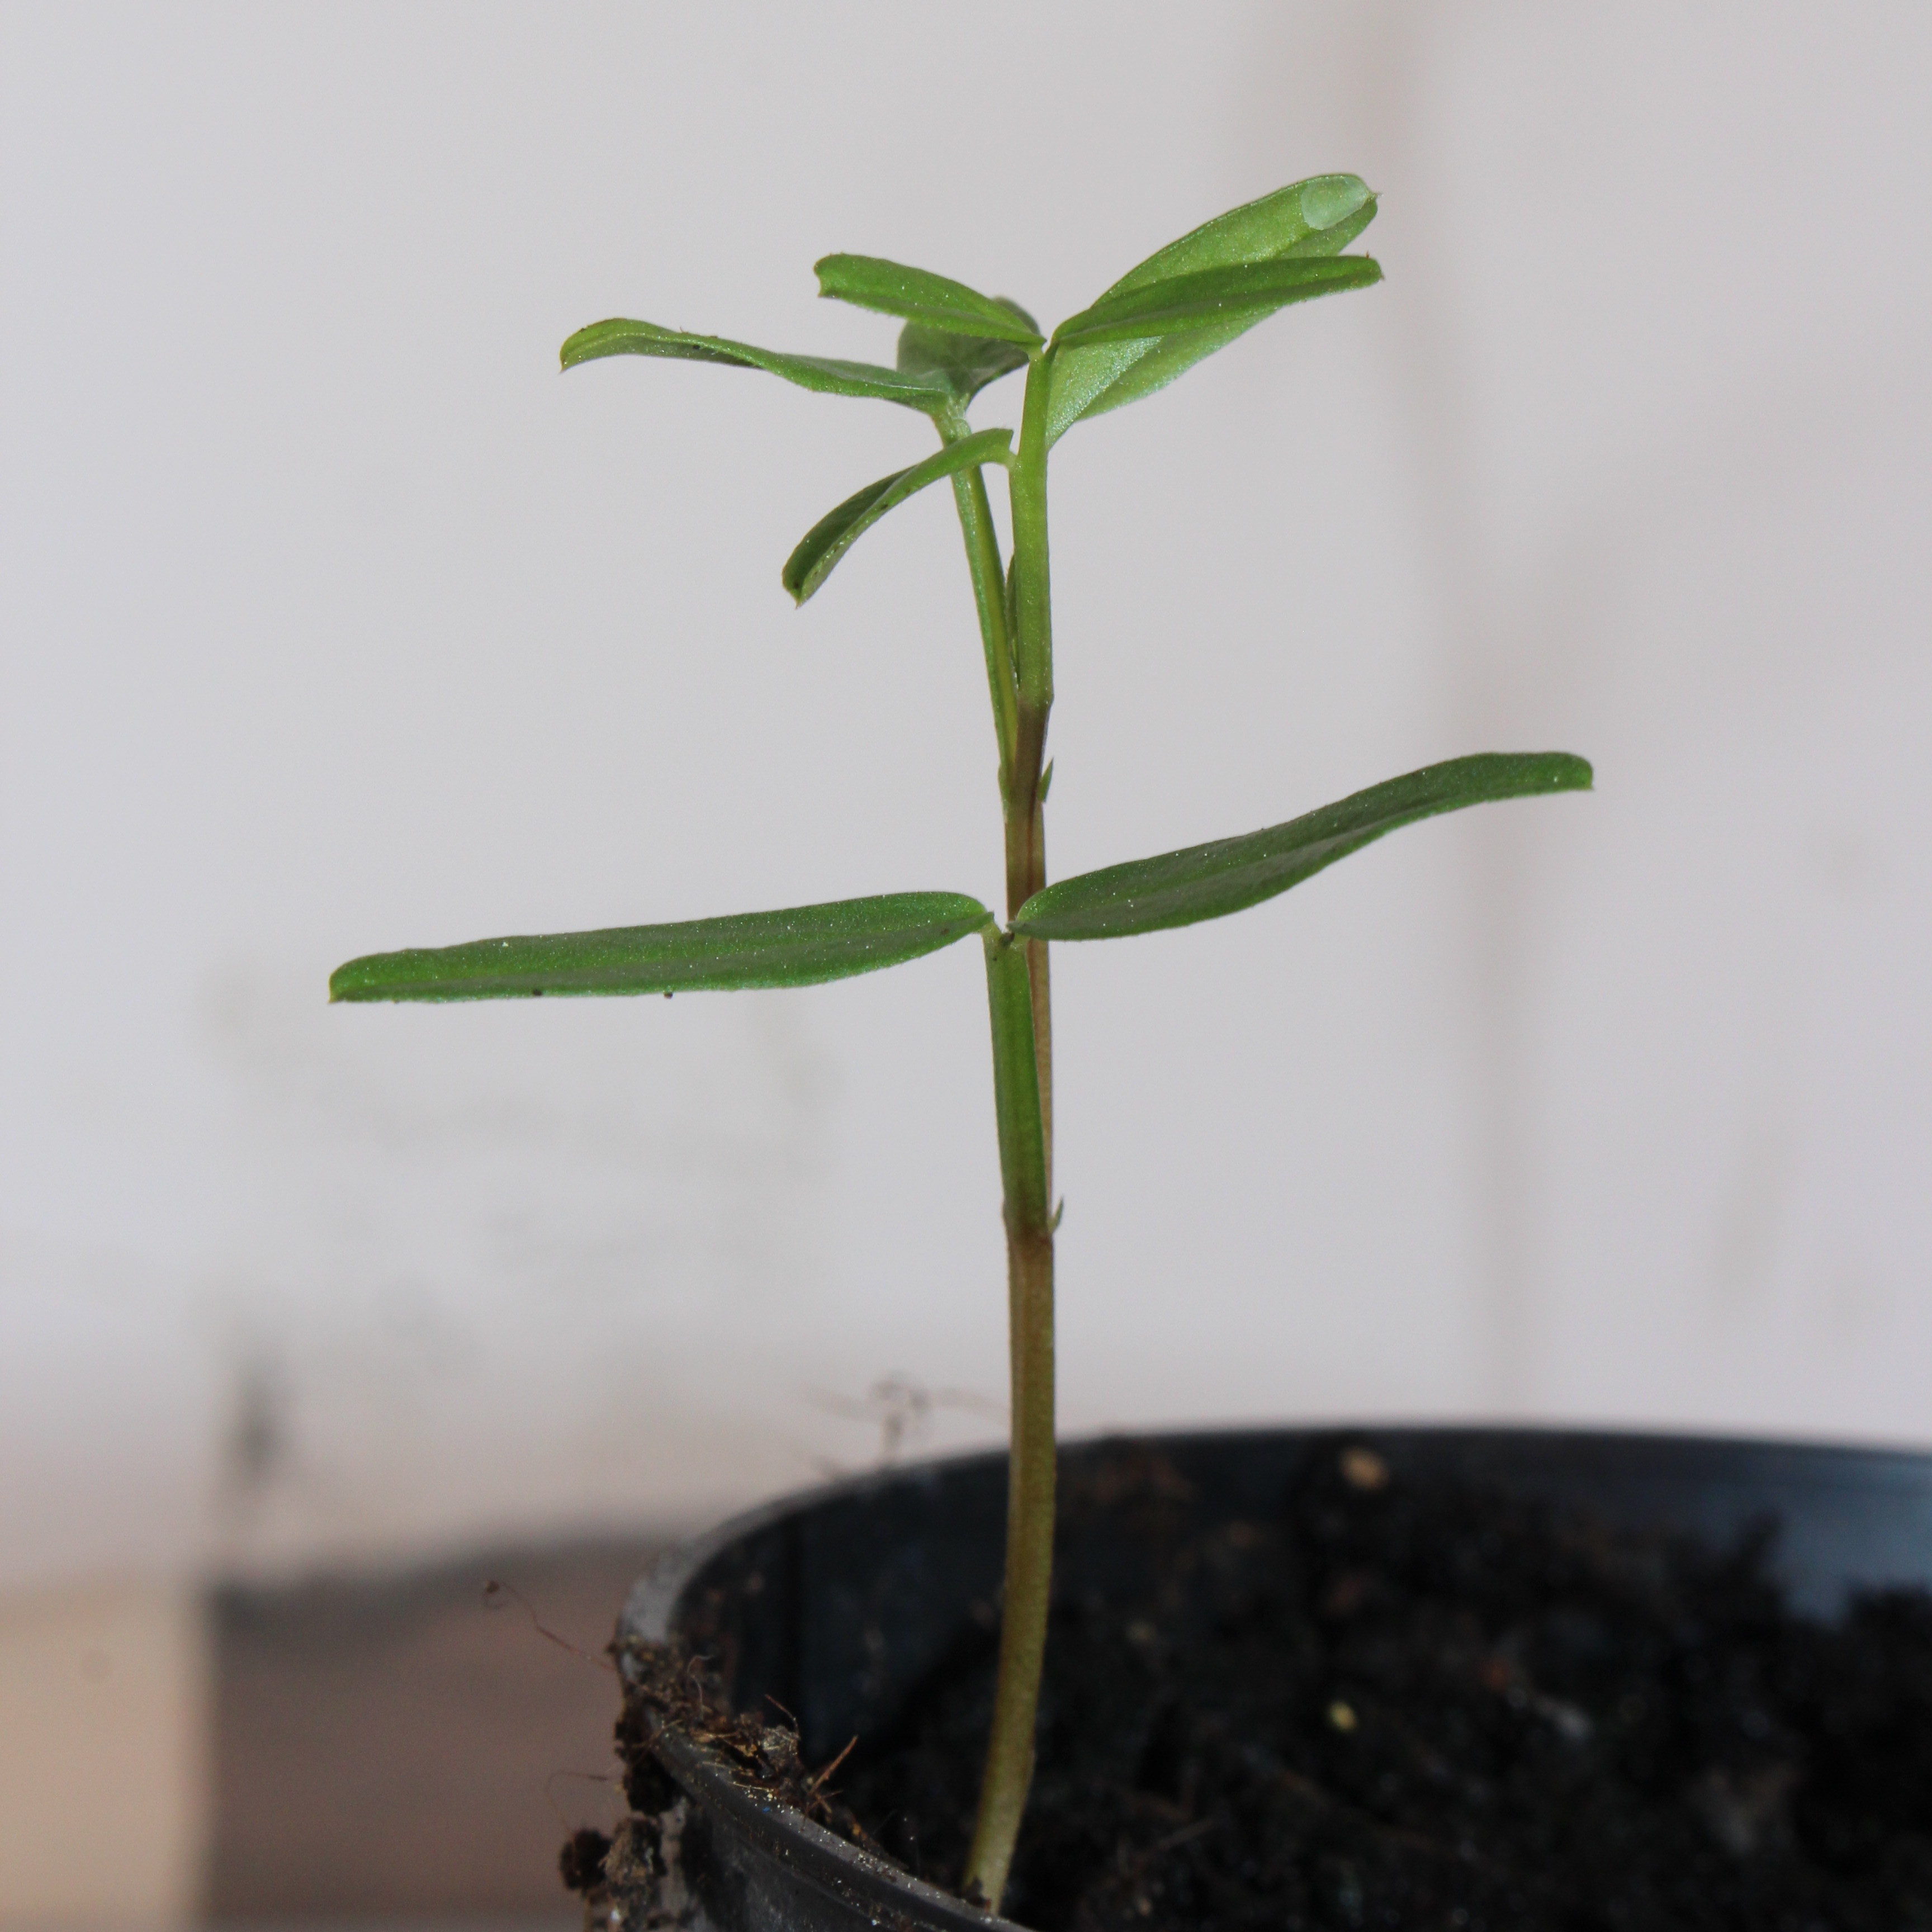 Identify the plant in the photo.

Vicia sativa
